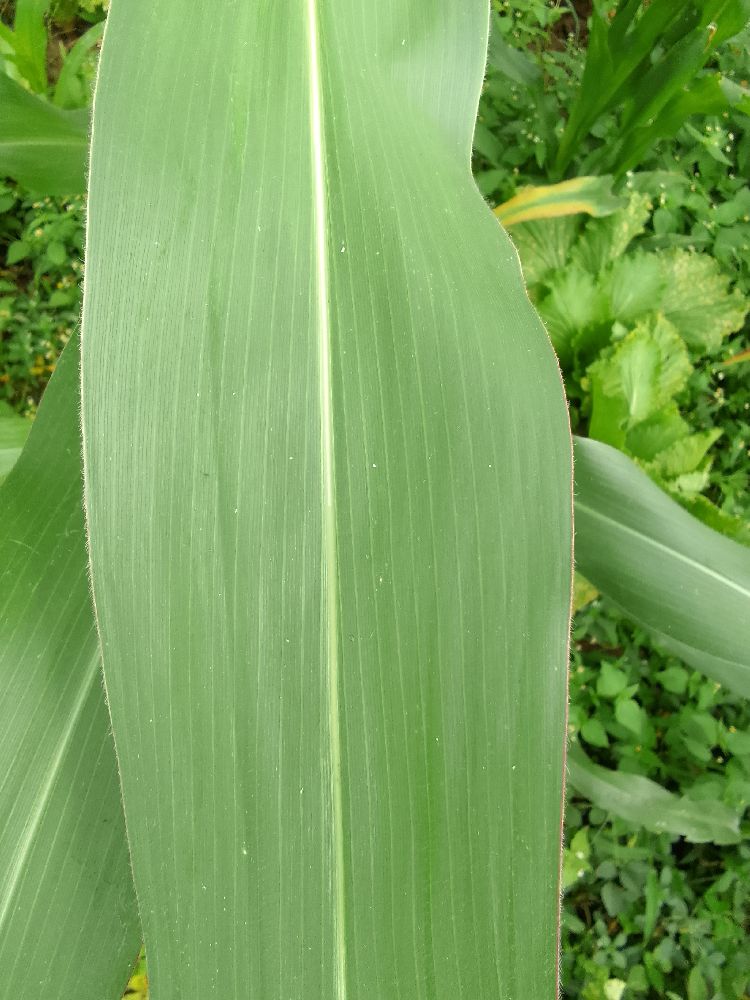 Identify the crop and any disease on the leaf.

maize, healthy
